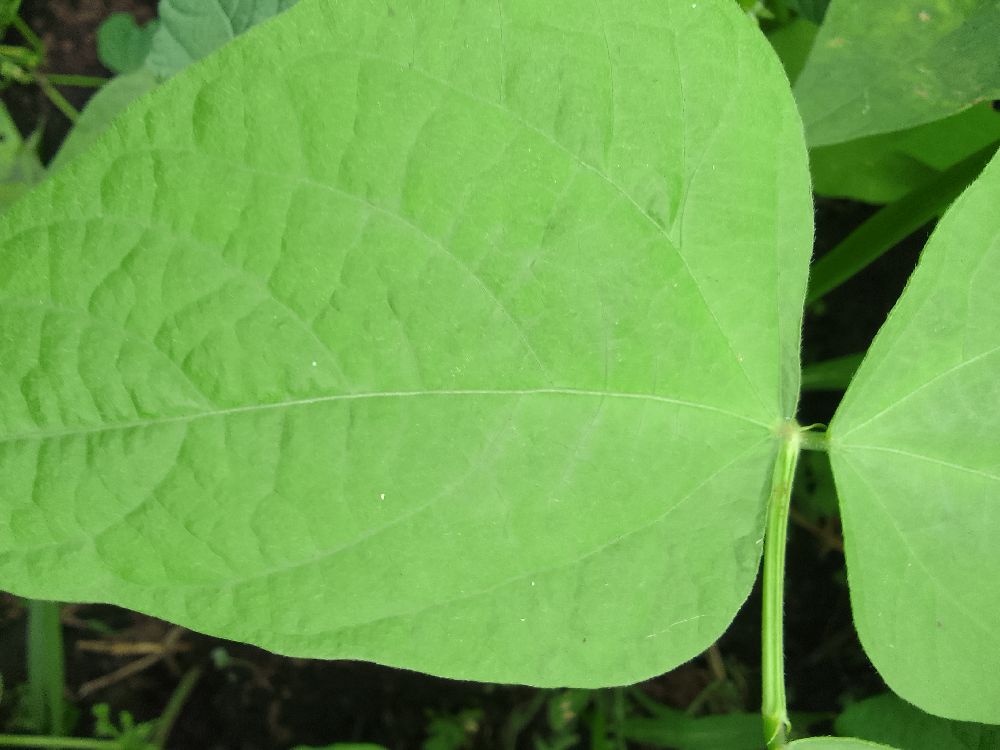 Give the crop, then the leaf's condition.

common bean, healthy
